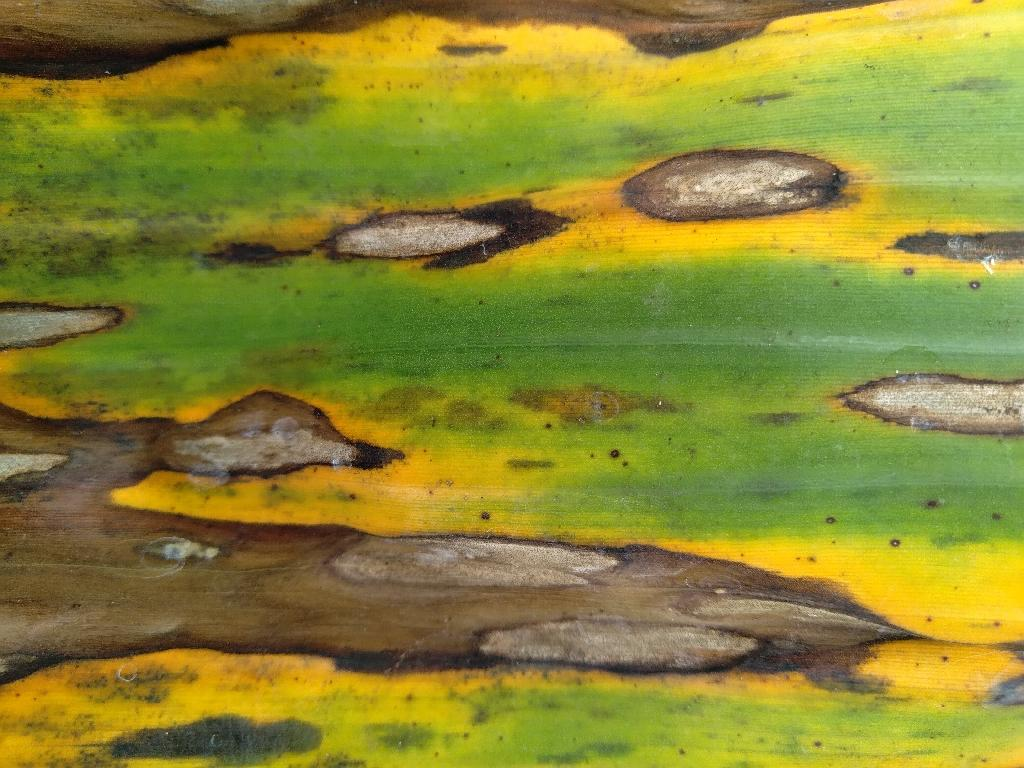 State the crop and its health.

banana, black sigatoka
